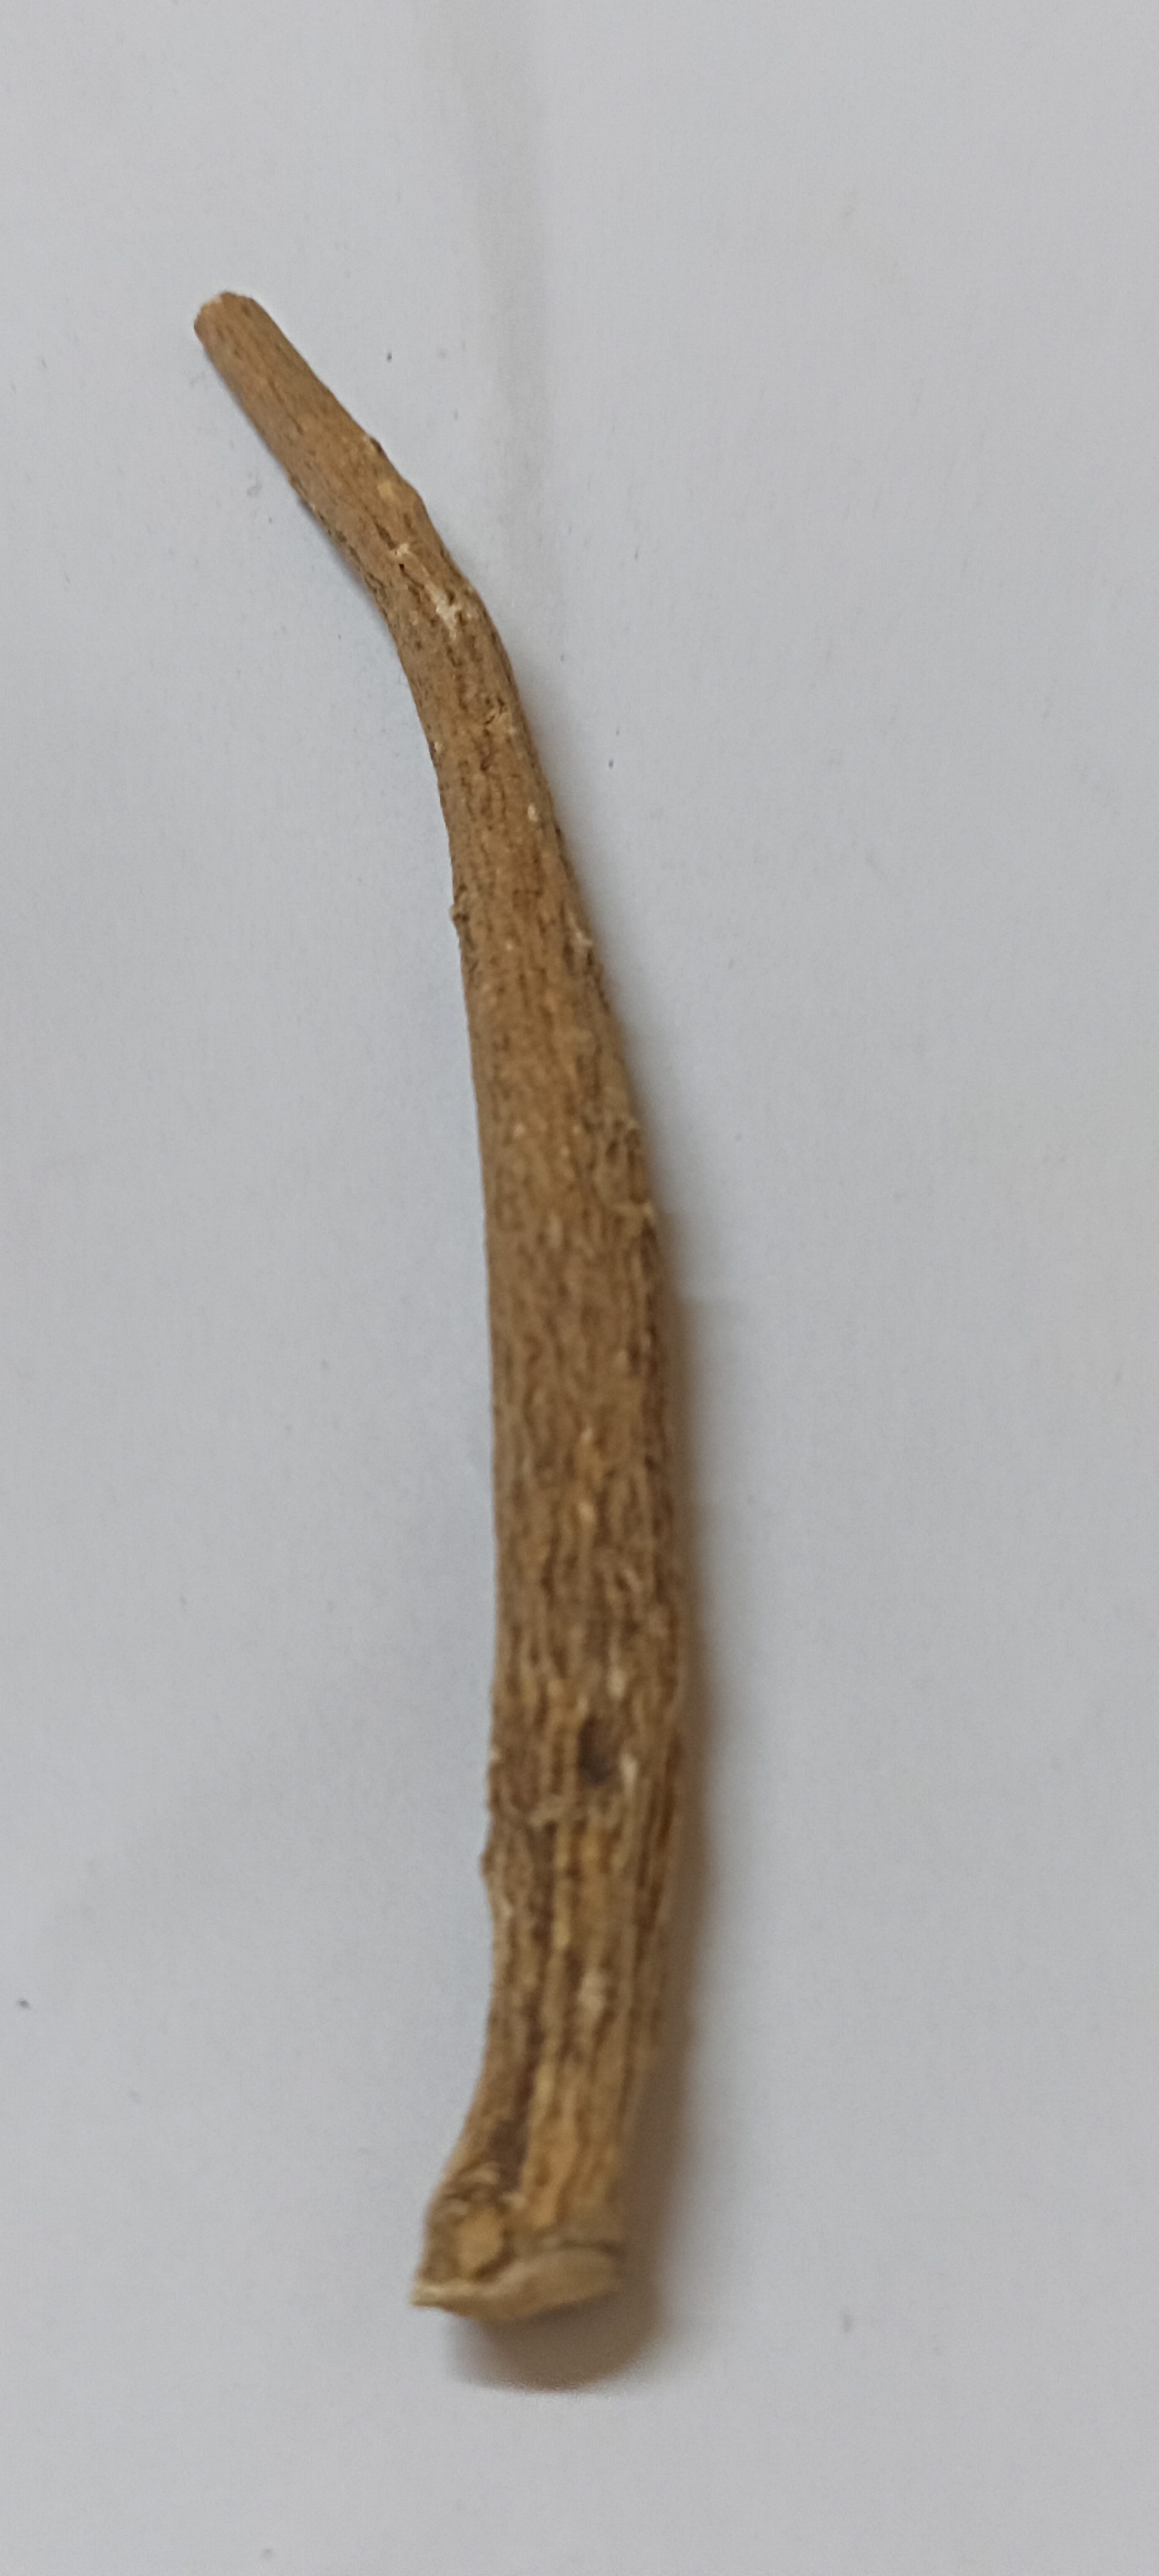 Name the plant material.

ashwagandha
